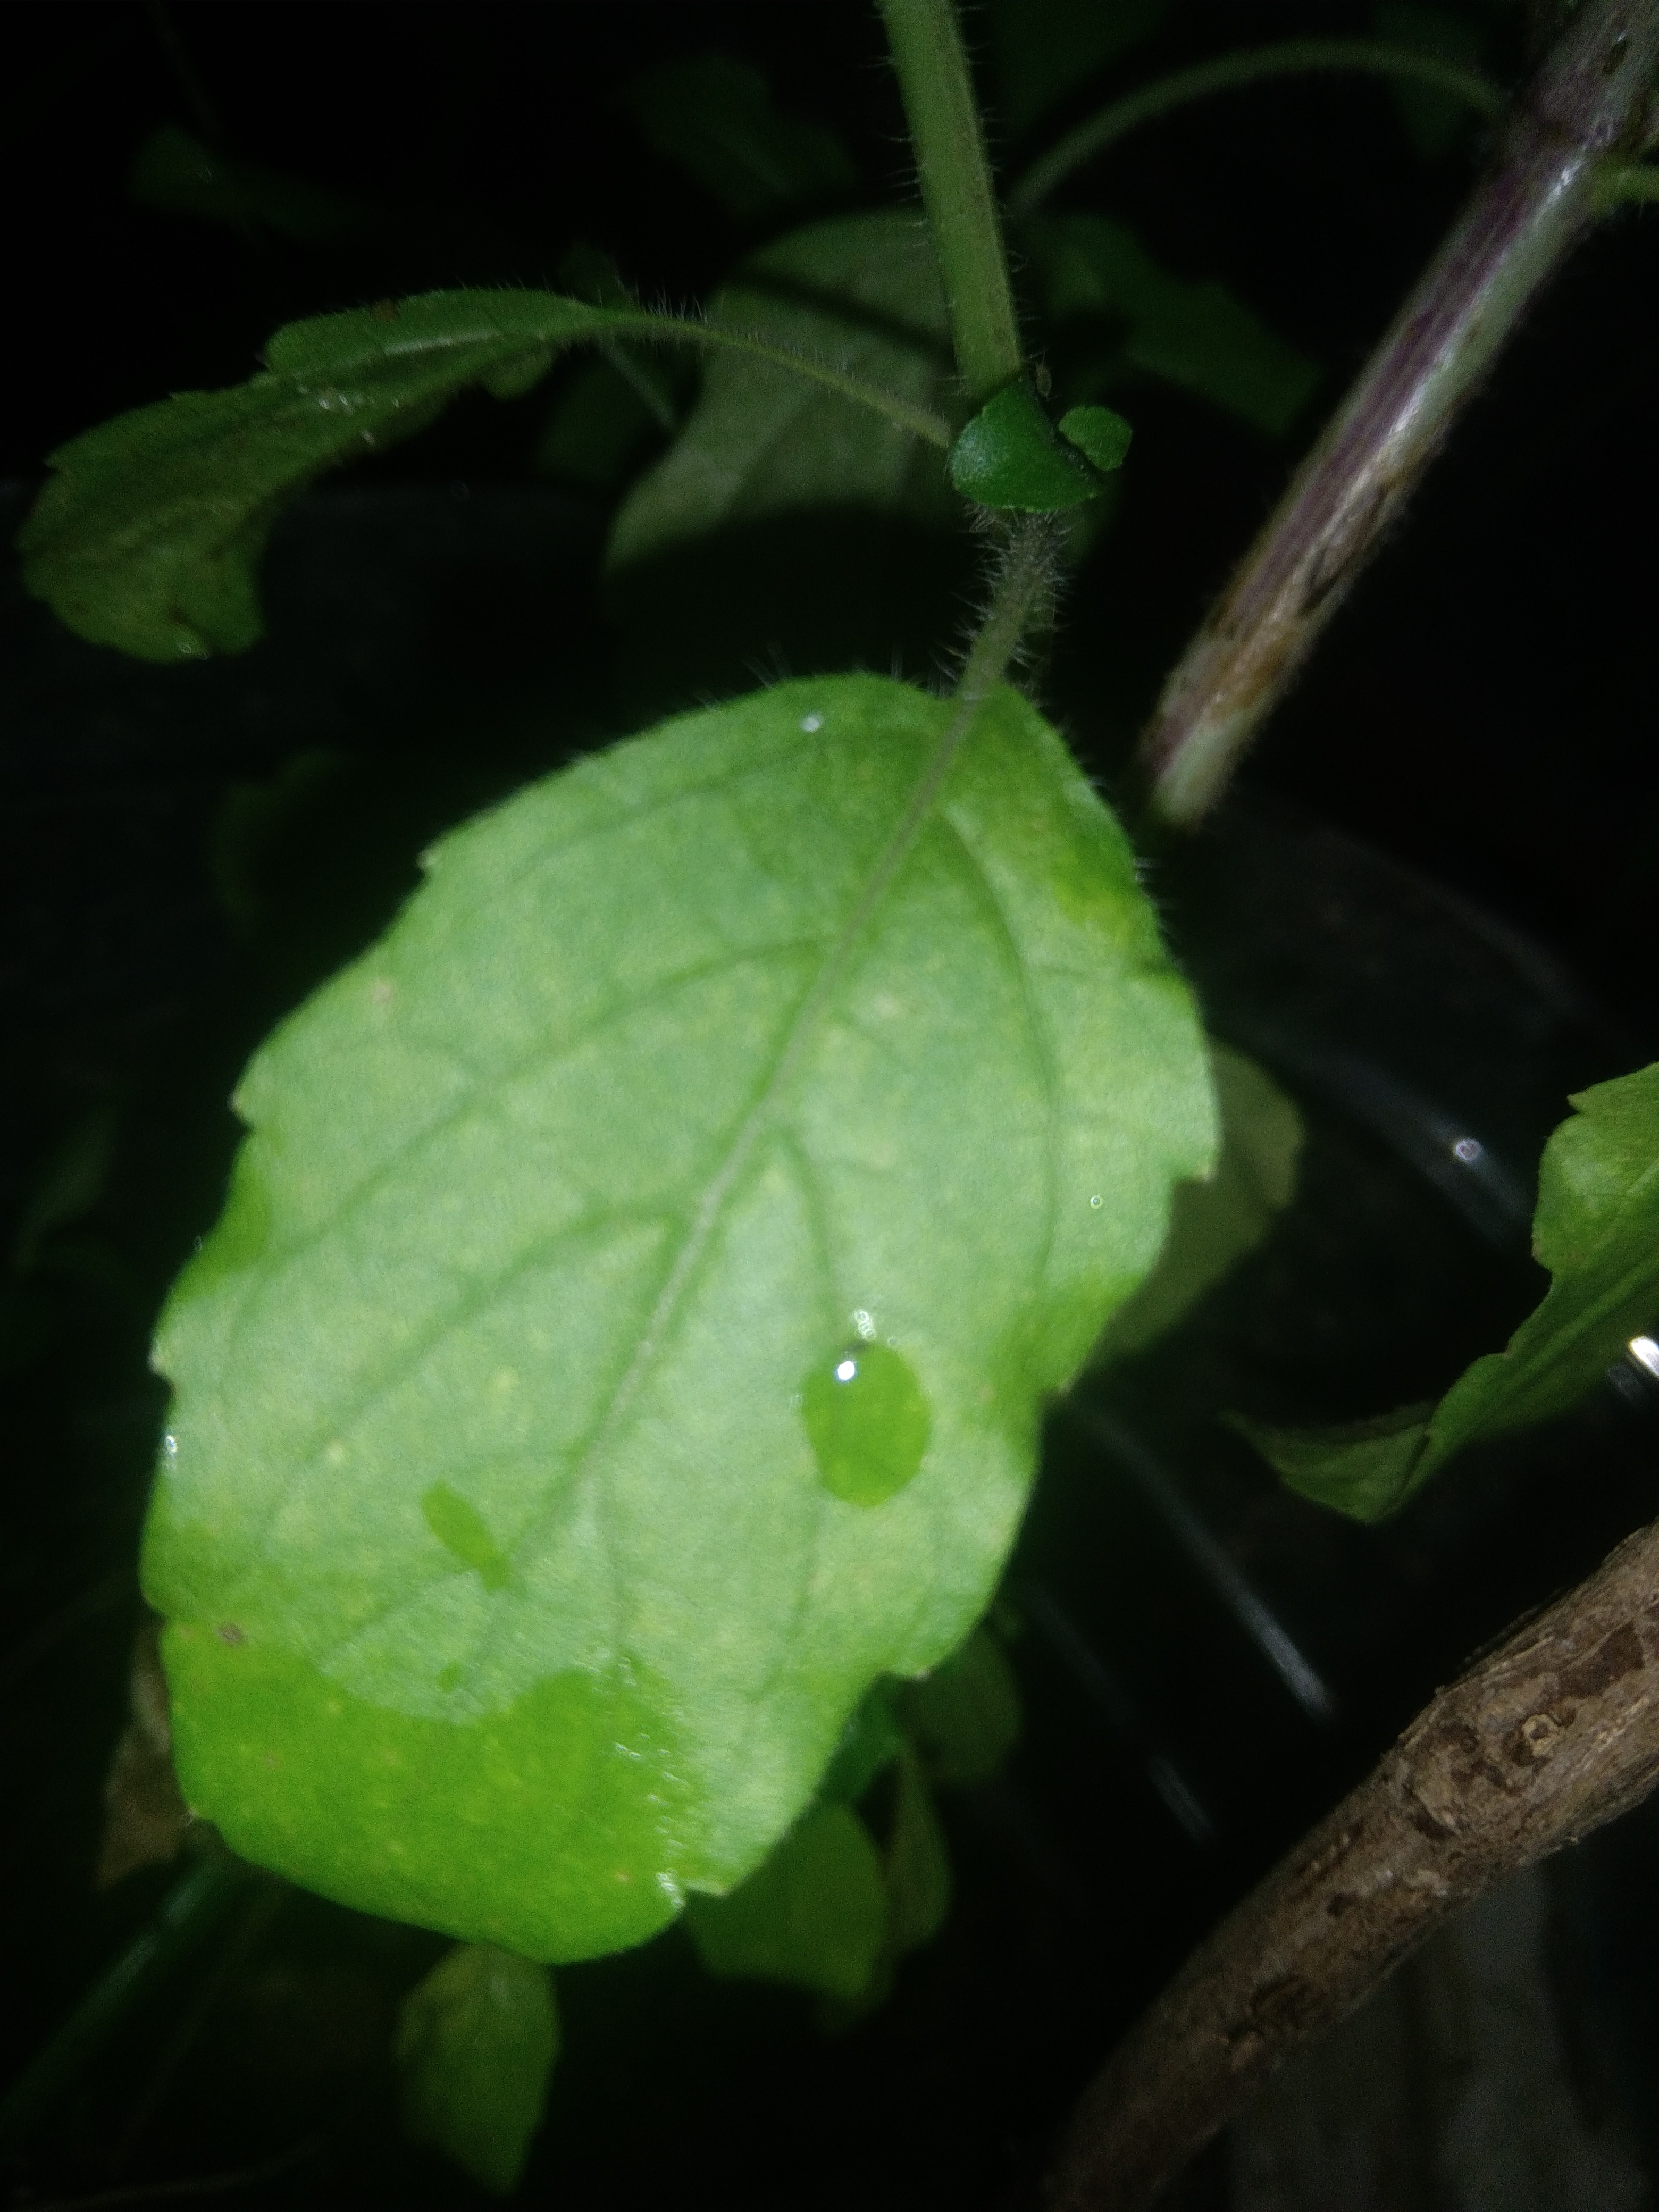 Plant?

tulshi
